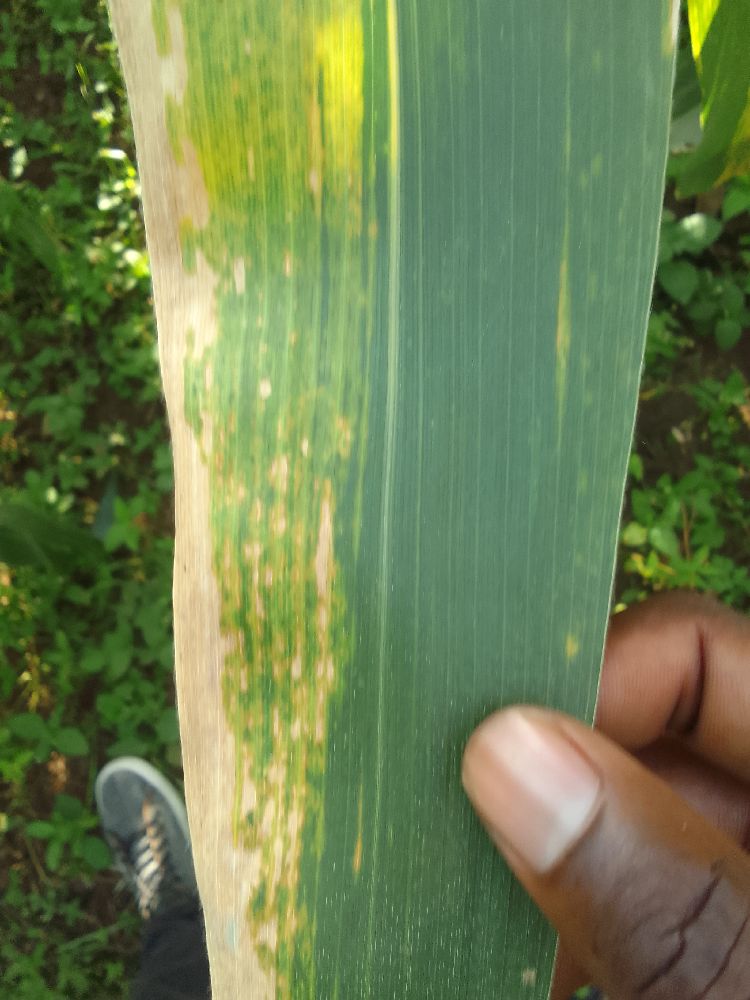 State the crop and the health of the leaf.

maize, maize lethal necrosis
